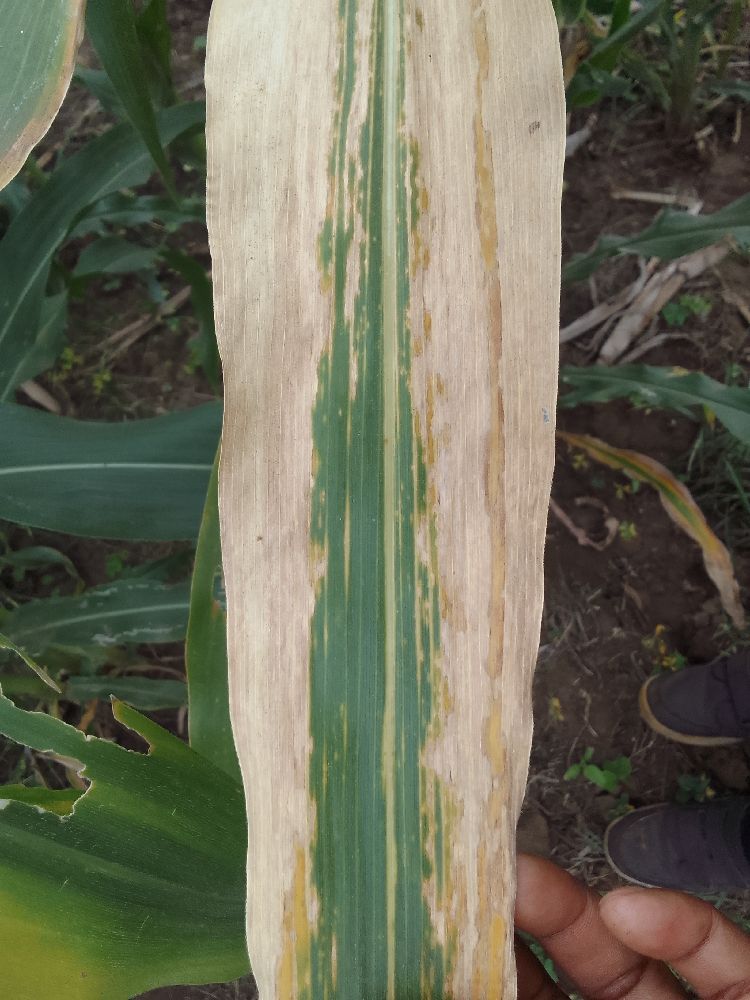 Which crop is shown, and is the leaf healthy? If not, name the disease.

maize, maize lethal necrosis
